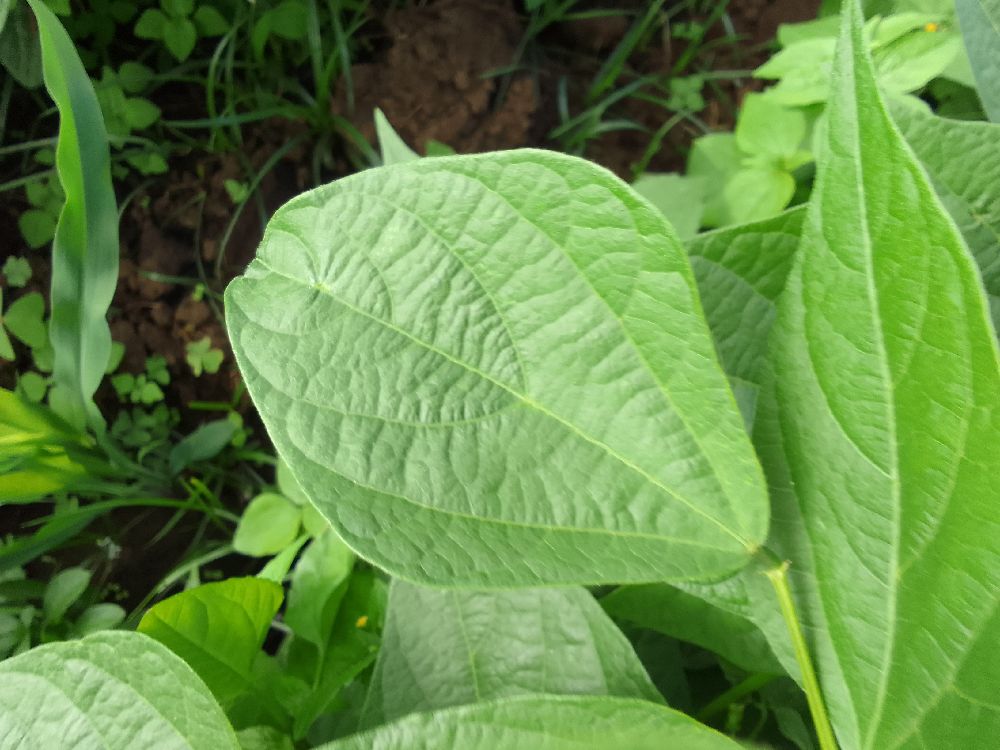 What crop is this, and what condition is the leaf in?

common bean, healthy
